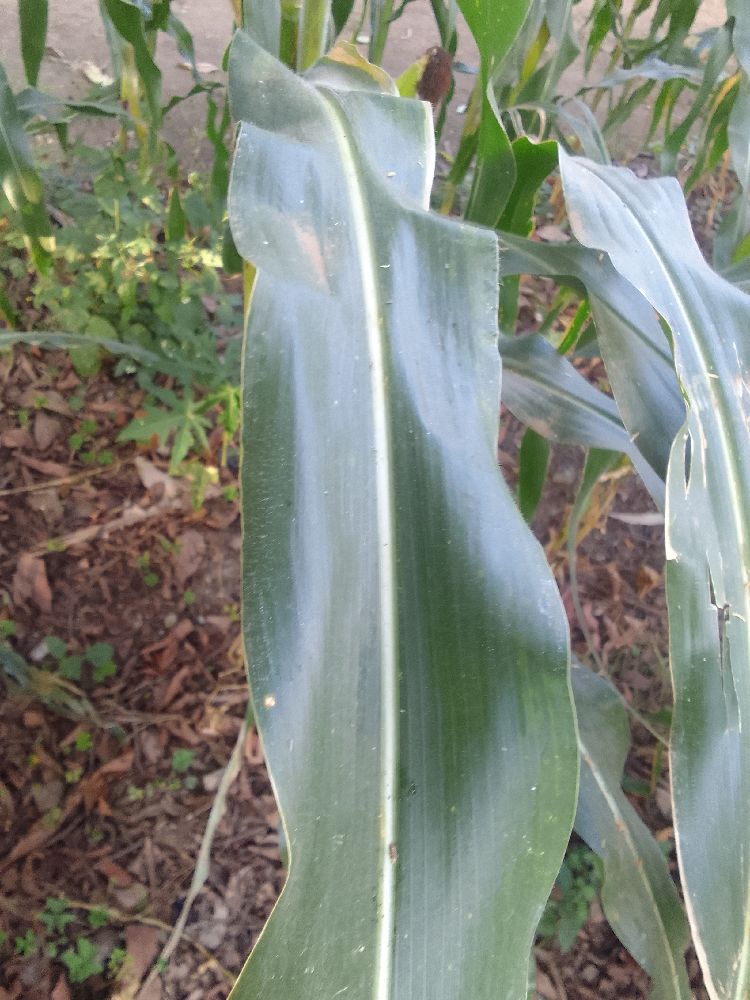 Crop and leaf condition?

maize, healthy
